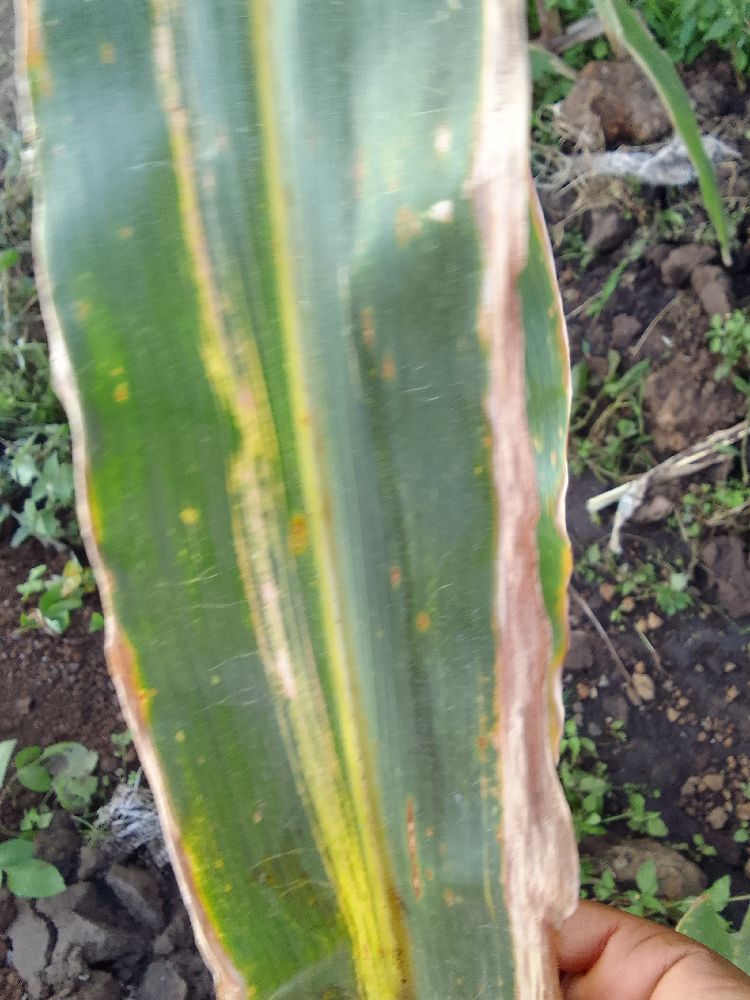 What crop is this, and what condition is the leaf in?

maize, maize lethal necrosis
